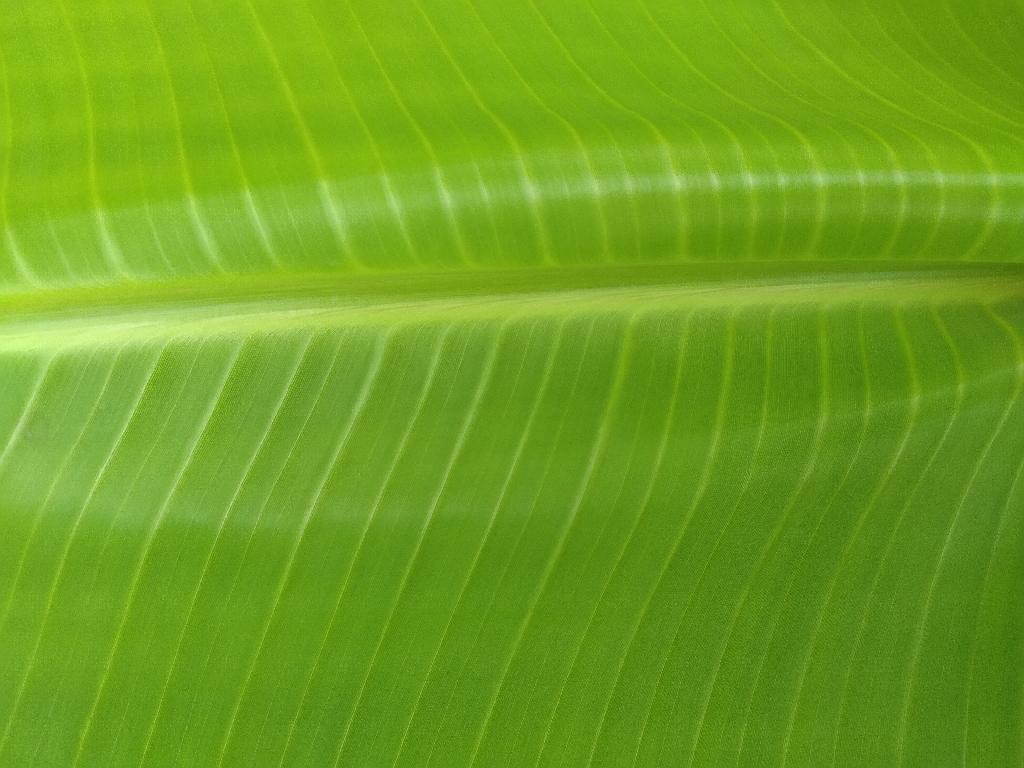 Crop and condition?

banana, healthy
